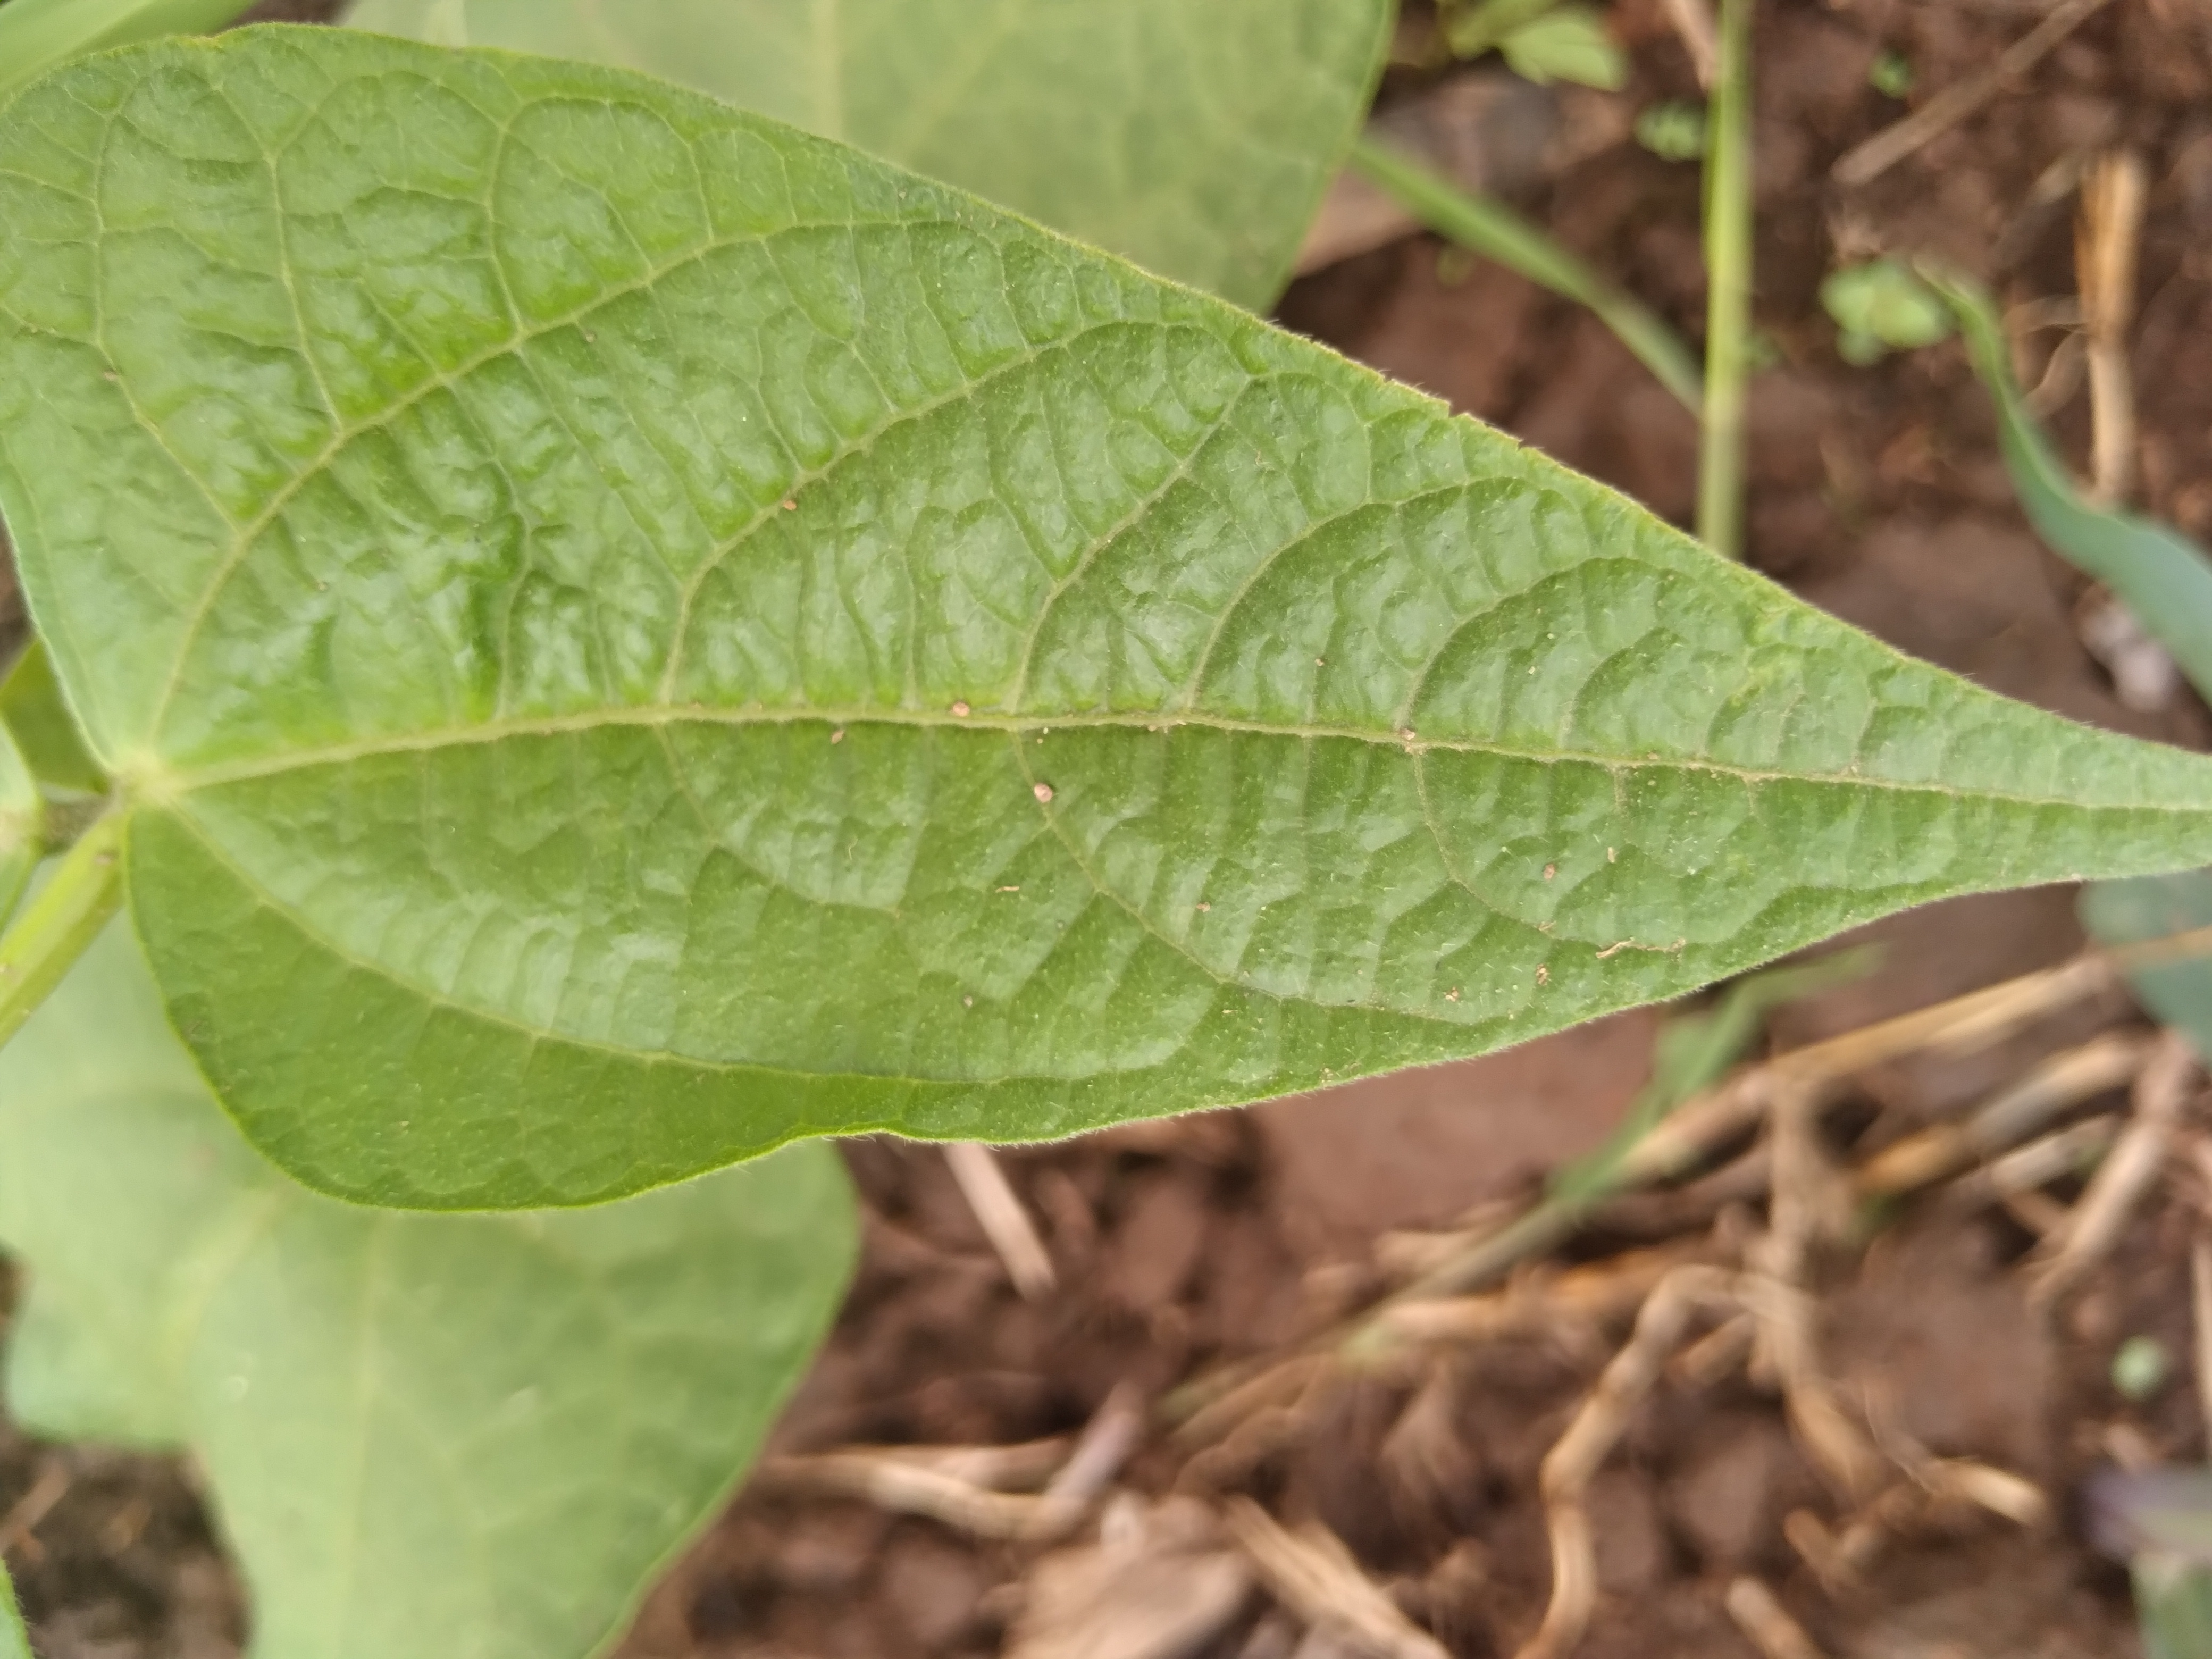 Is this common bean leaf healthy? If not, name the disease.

healthy
